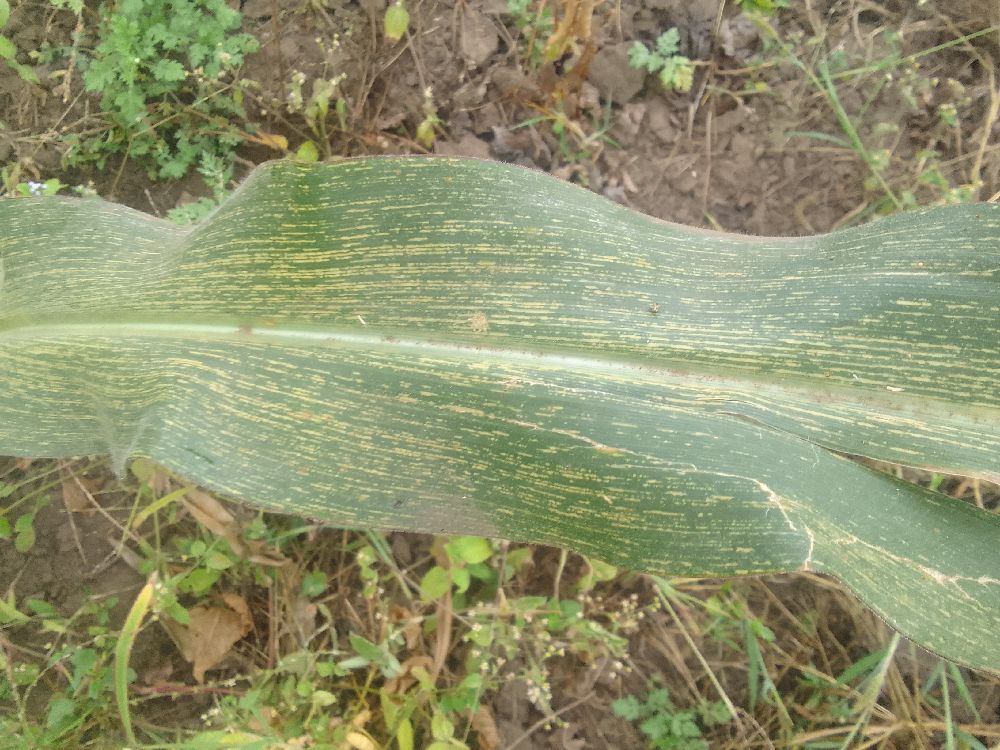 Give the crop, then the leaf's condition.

maize, maize streak virus
